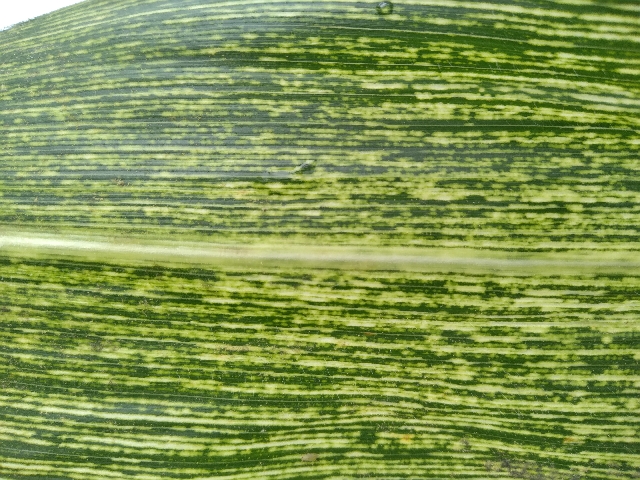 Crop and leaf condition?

maize, maize streak virus
